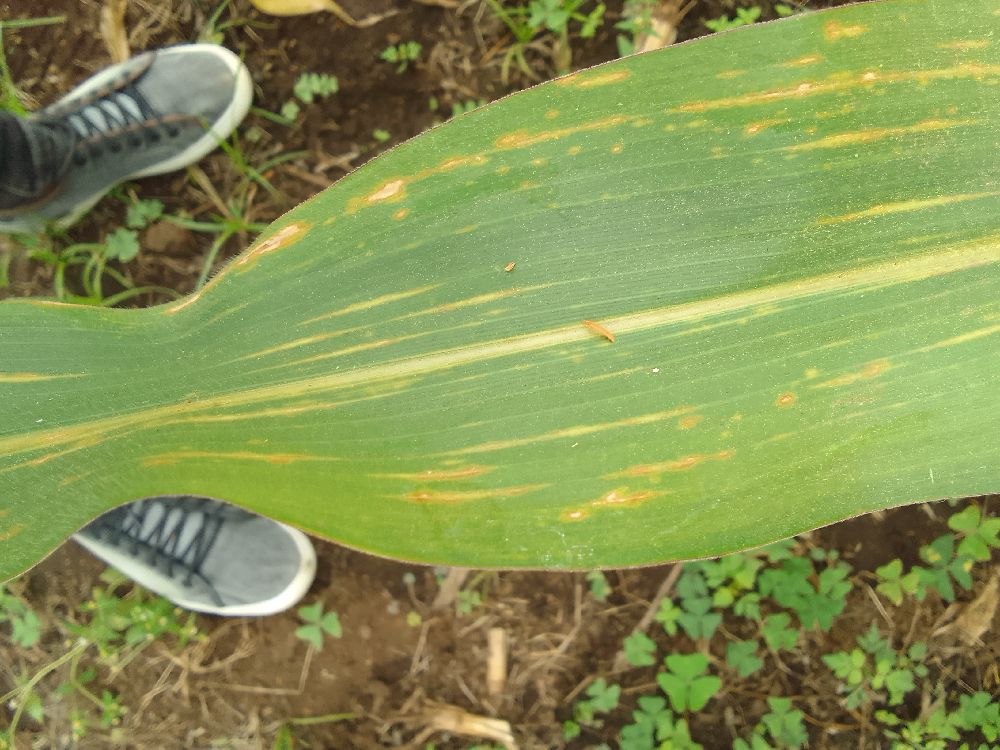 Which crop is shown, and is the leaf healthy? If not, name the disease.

maize, maize lethal necrosis
